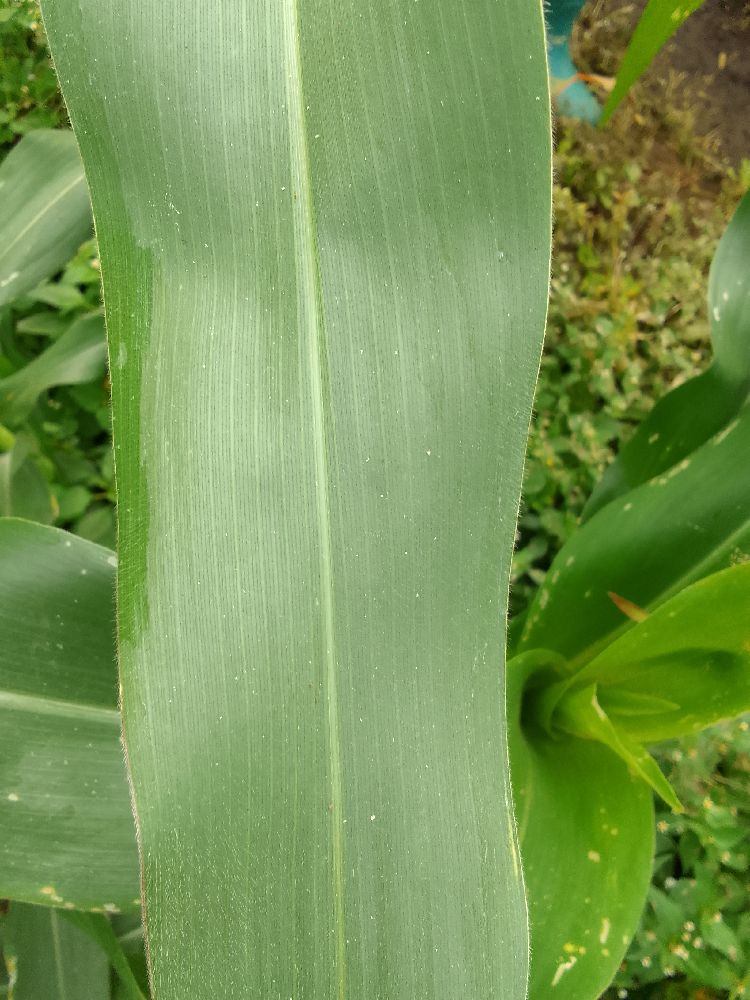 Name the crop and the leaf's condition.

maize, healthy
